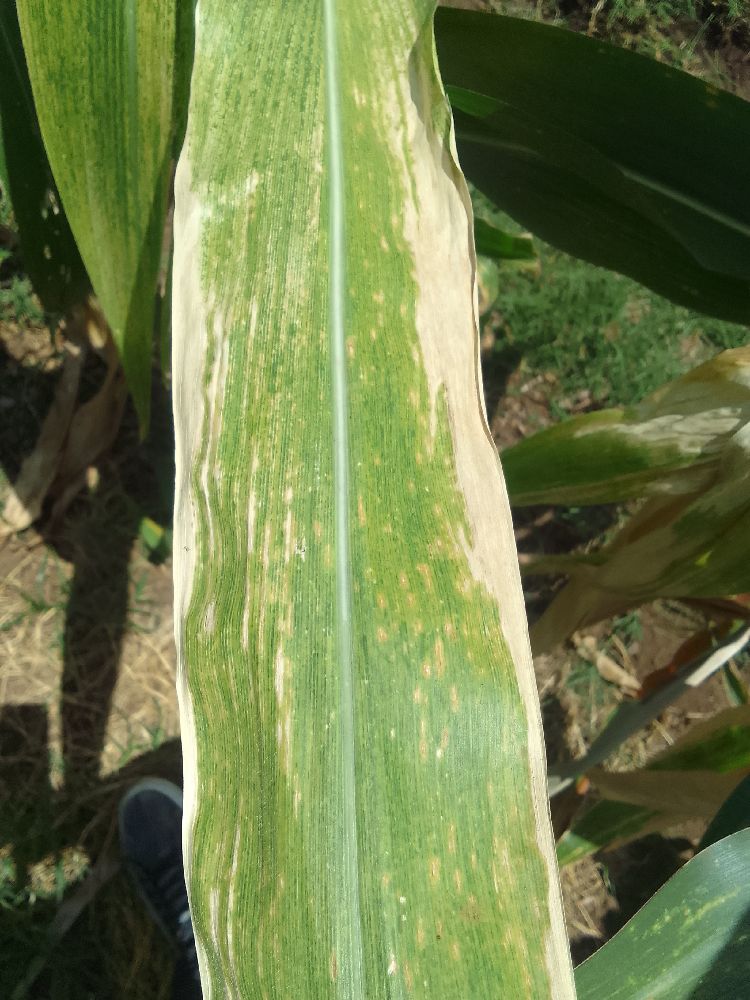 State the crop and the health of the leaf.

maize, maize lethal necrosis
